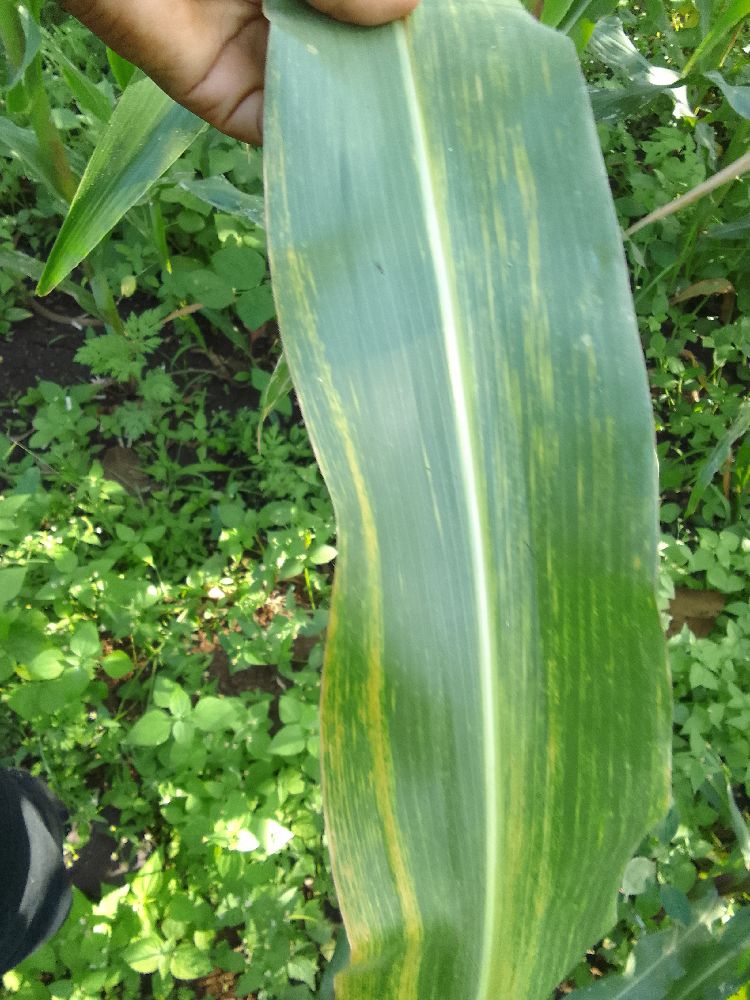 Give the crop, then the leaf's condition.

maize, maize lethal necrosis
